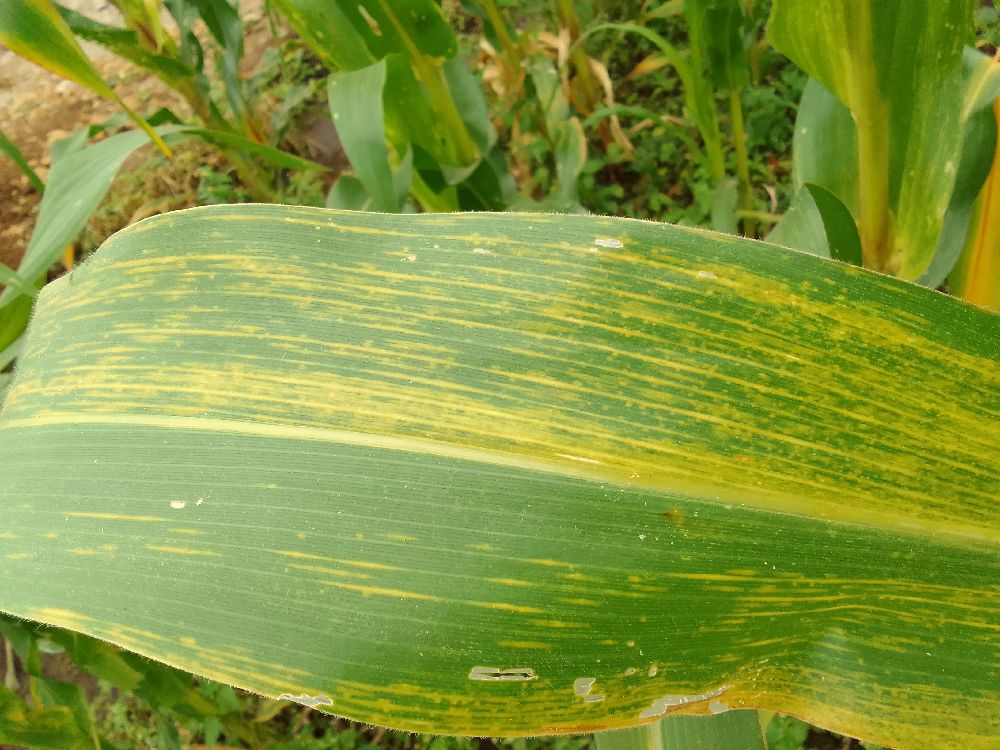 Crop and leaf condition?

maize, maize lethal necrosis
